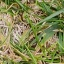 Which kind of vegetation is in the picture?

grass
